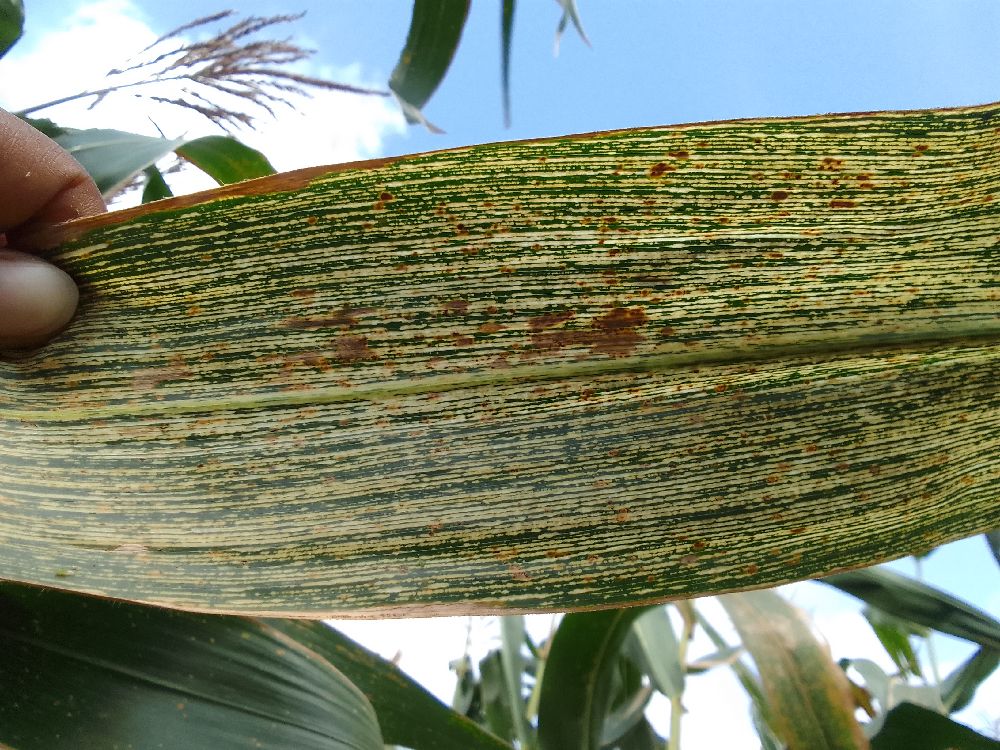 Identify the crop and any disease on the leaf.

maize, maize streak virus
